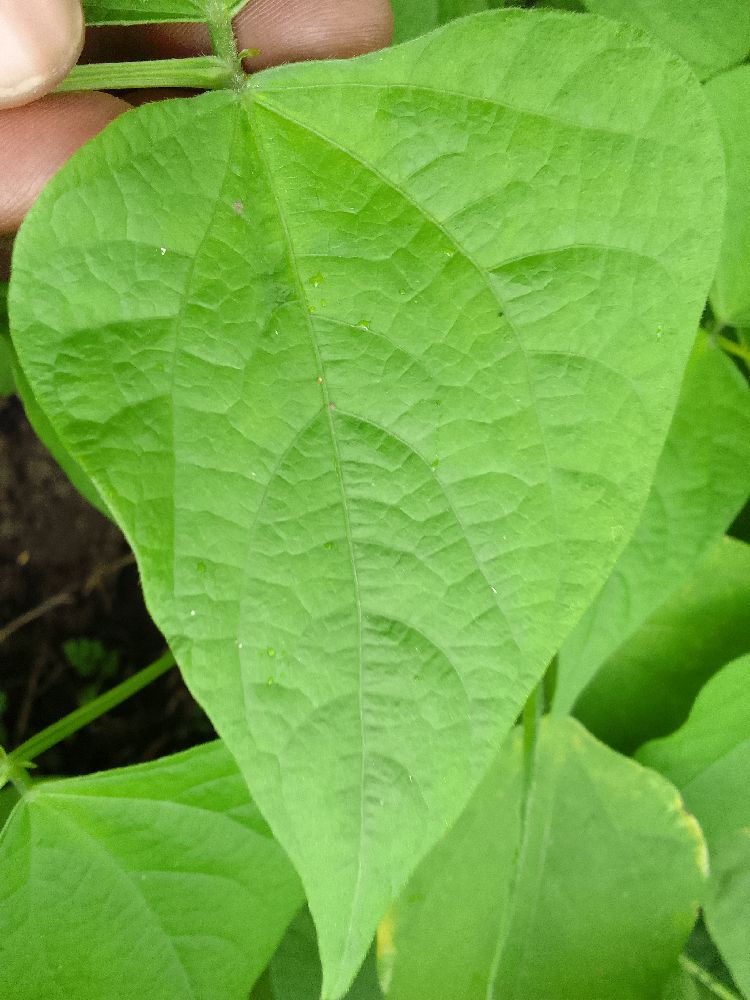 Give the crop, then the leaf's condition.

common bean, healthy
